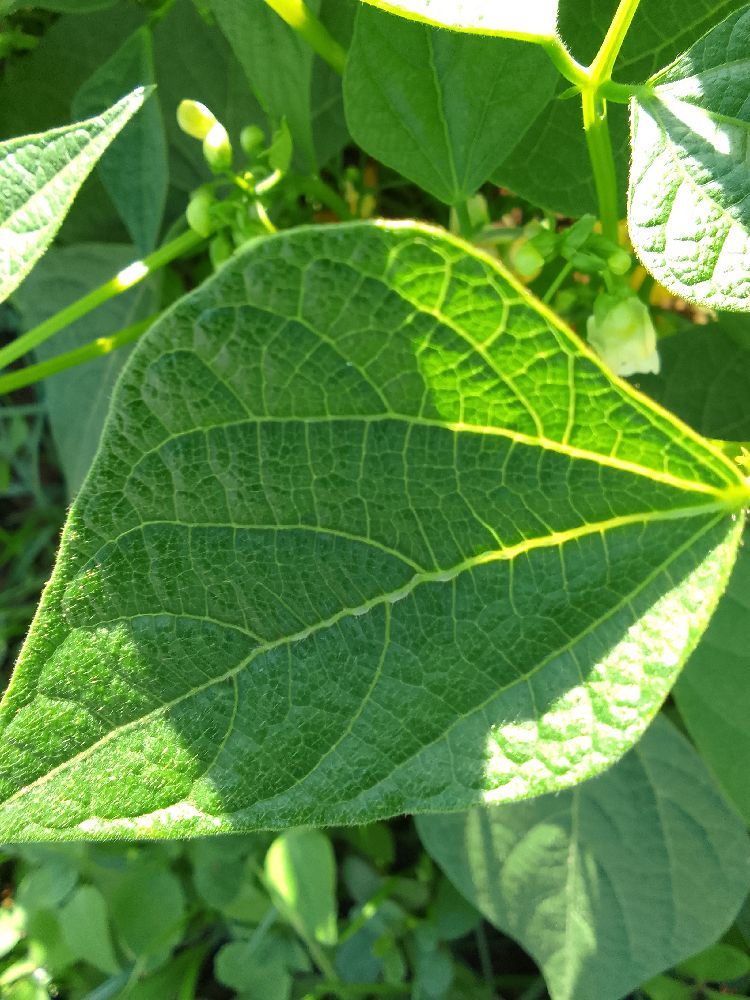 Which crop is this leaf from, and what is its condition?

common bean, healthy
